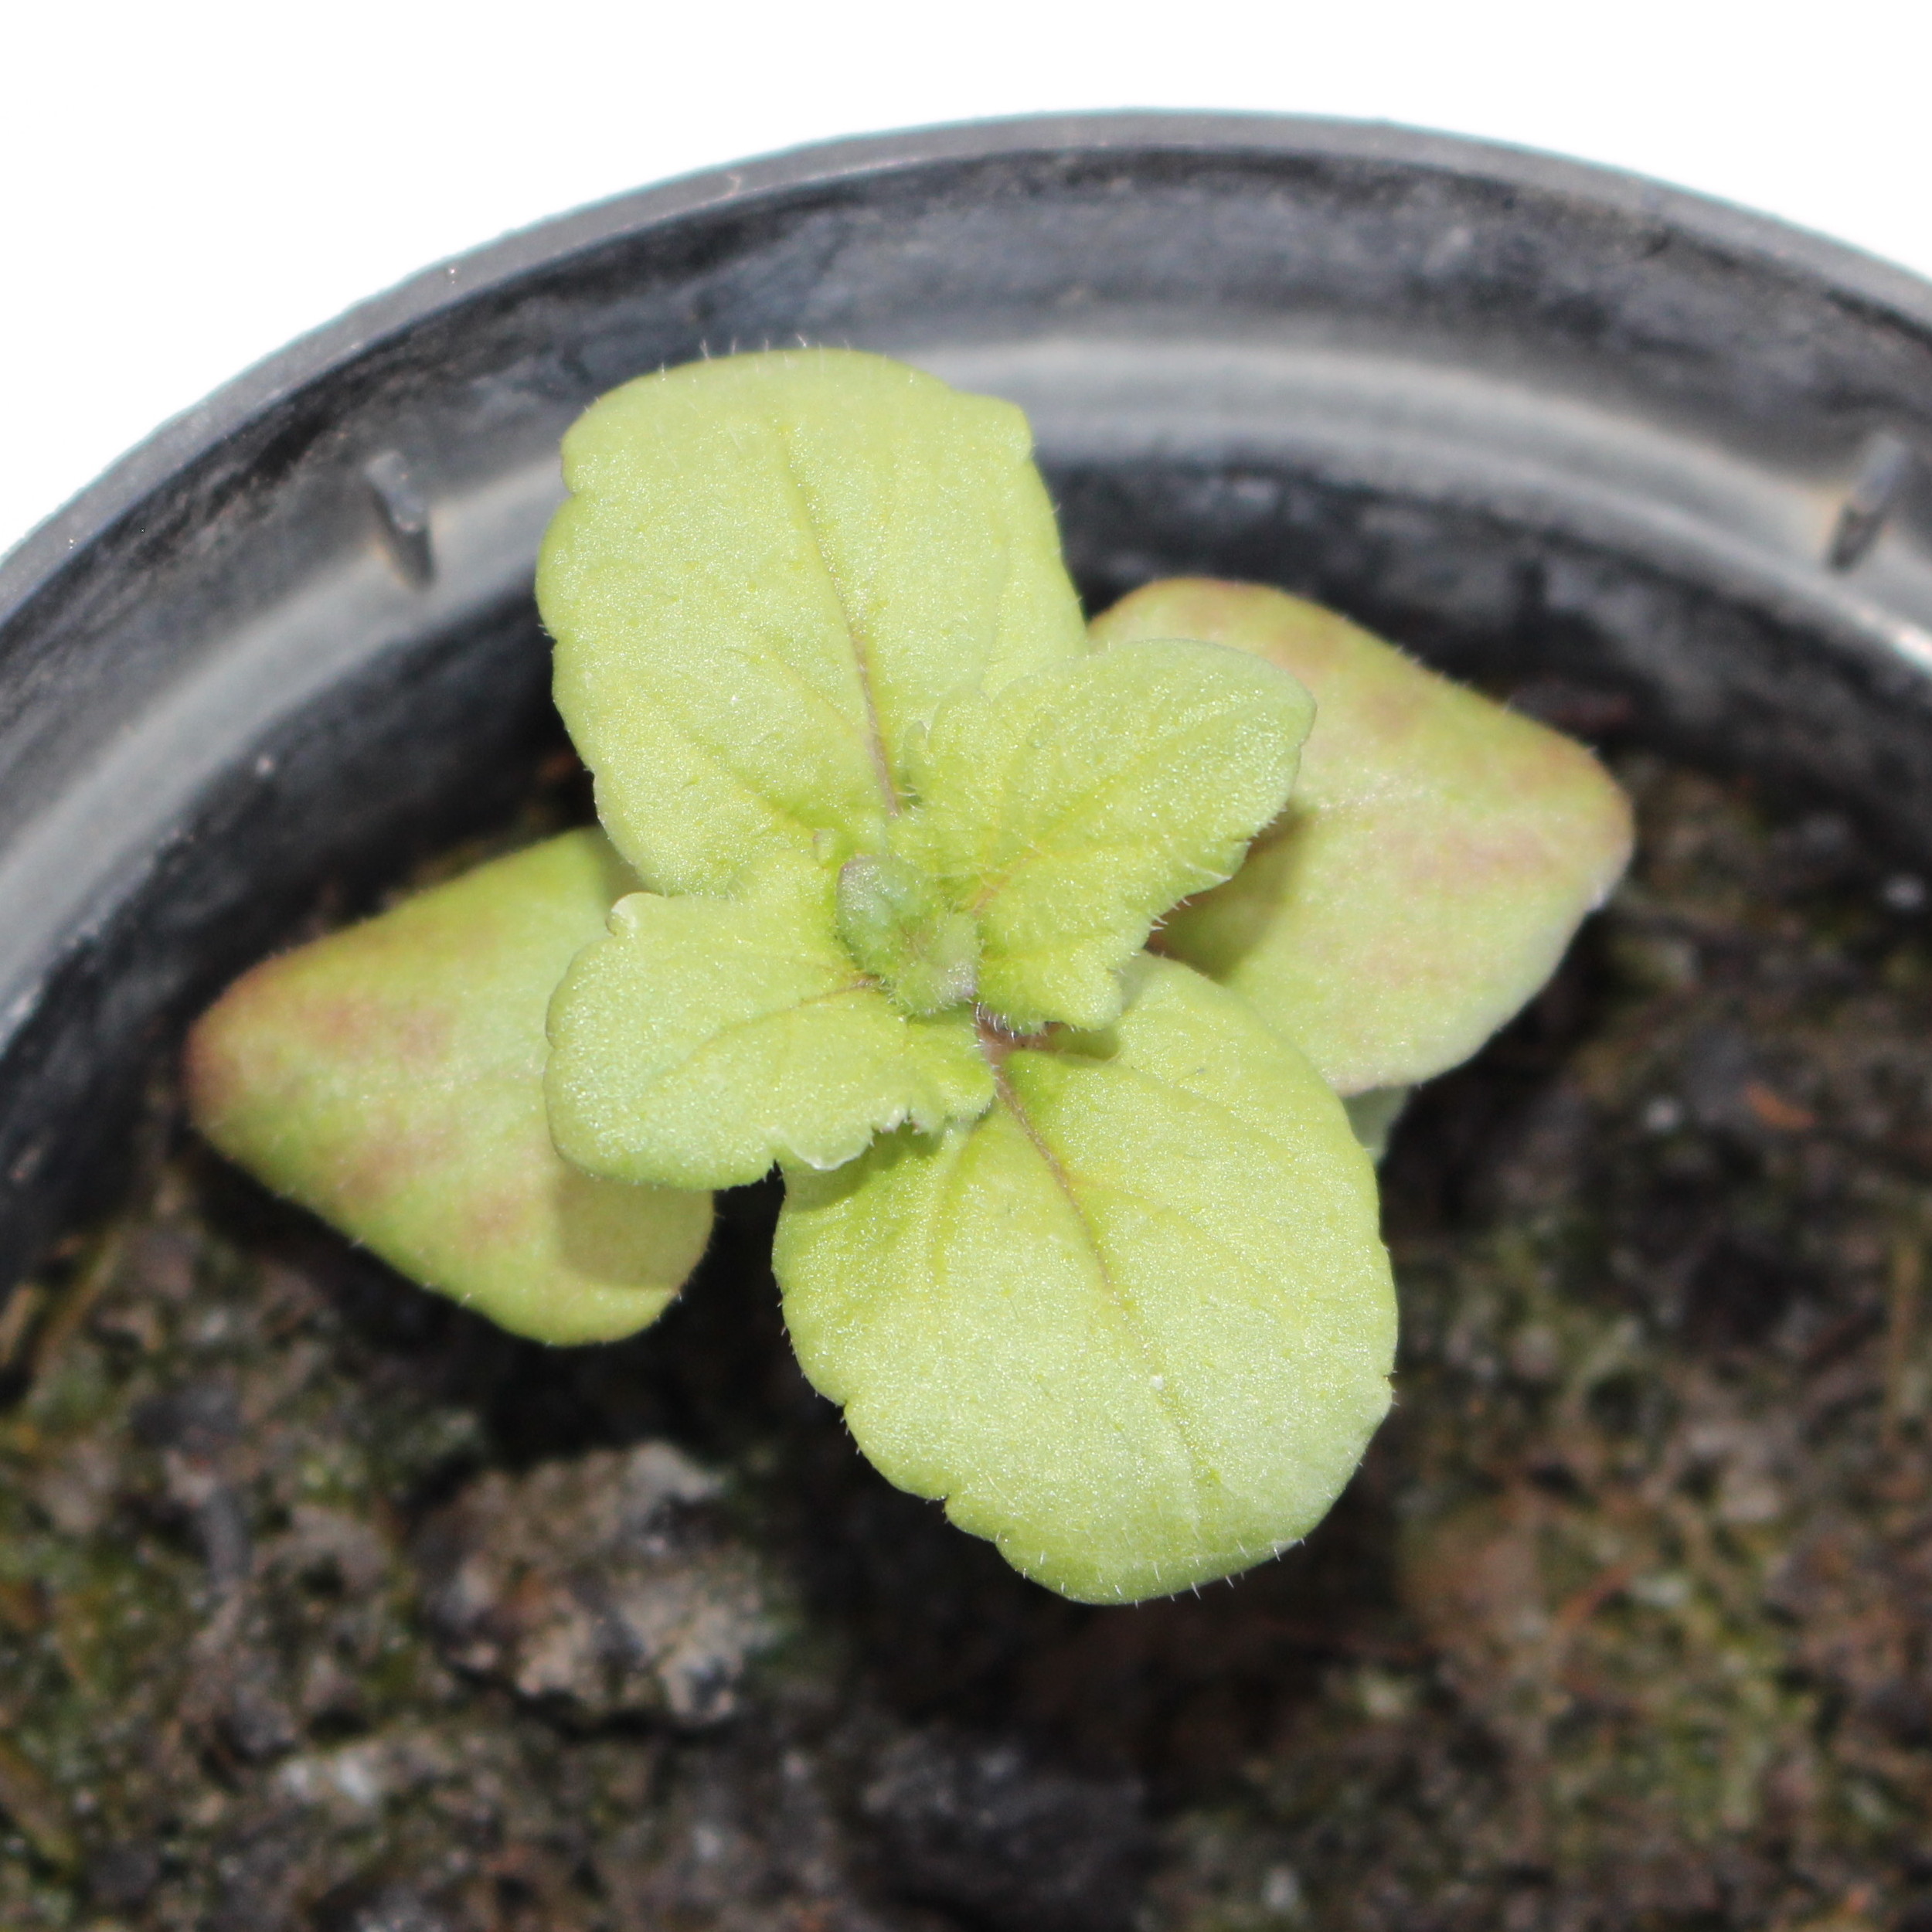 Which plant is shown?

Veronica persica
